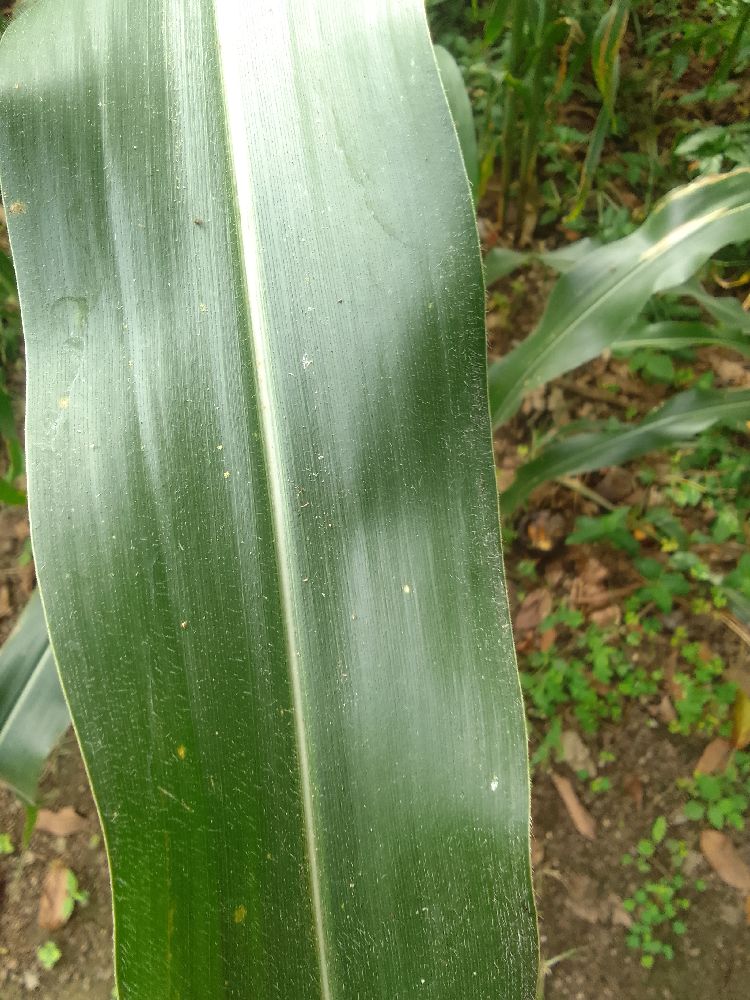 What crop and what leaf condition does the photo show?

maize, healthy
